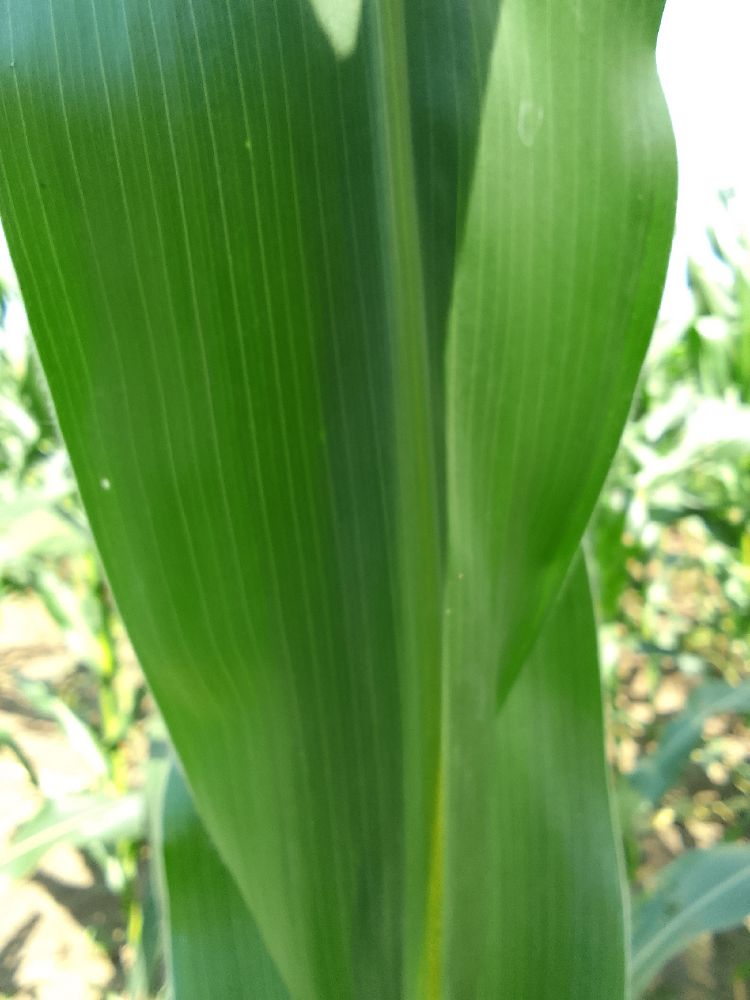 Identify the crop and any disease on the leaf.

maize, healthy
